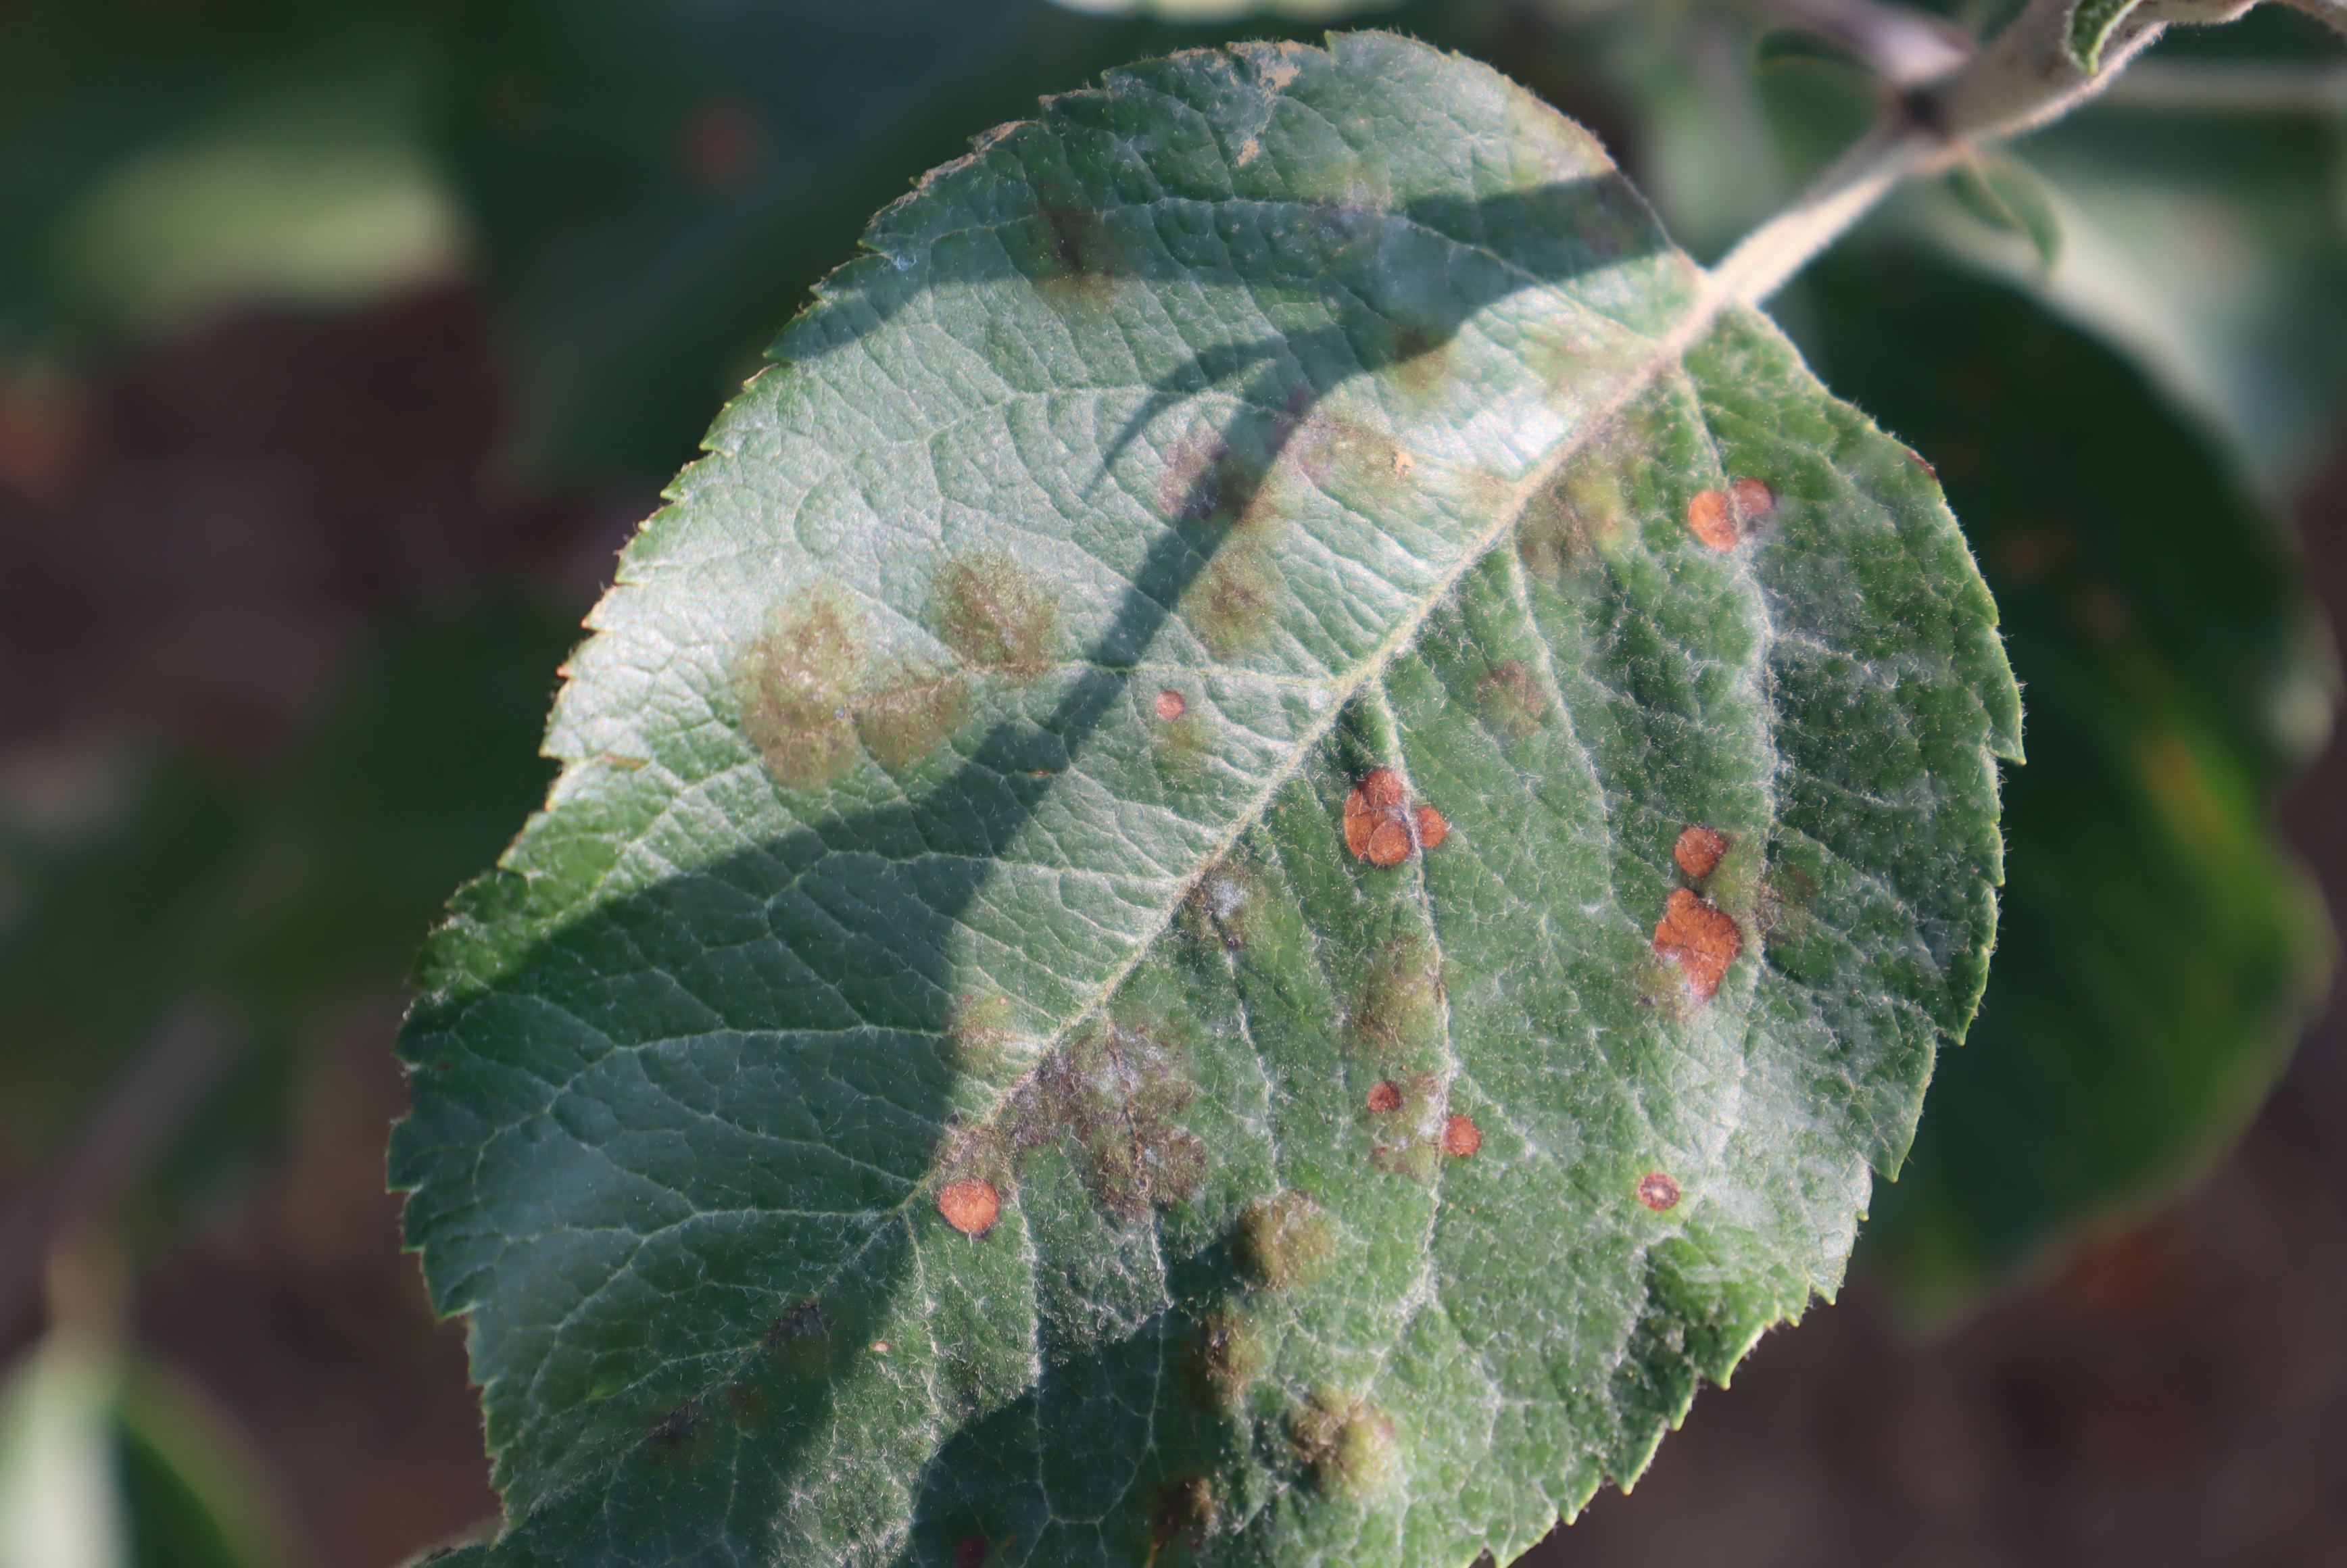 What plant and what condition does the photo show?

apple, alternaria, scab
